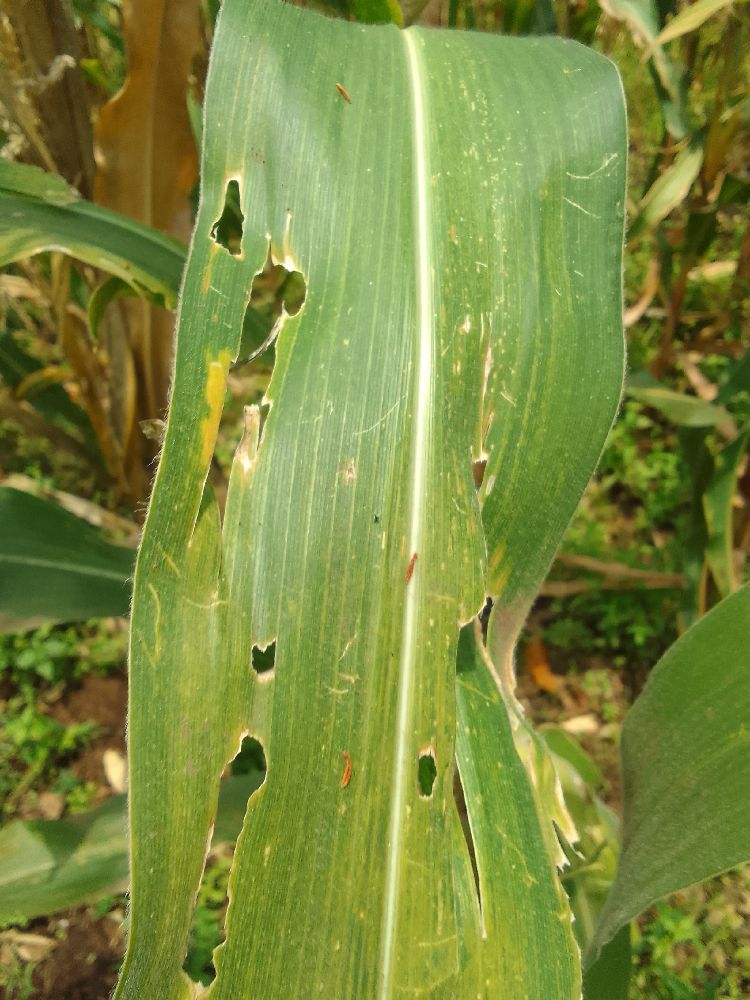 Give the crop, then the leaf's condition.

maize, maize lethal necrosis
